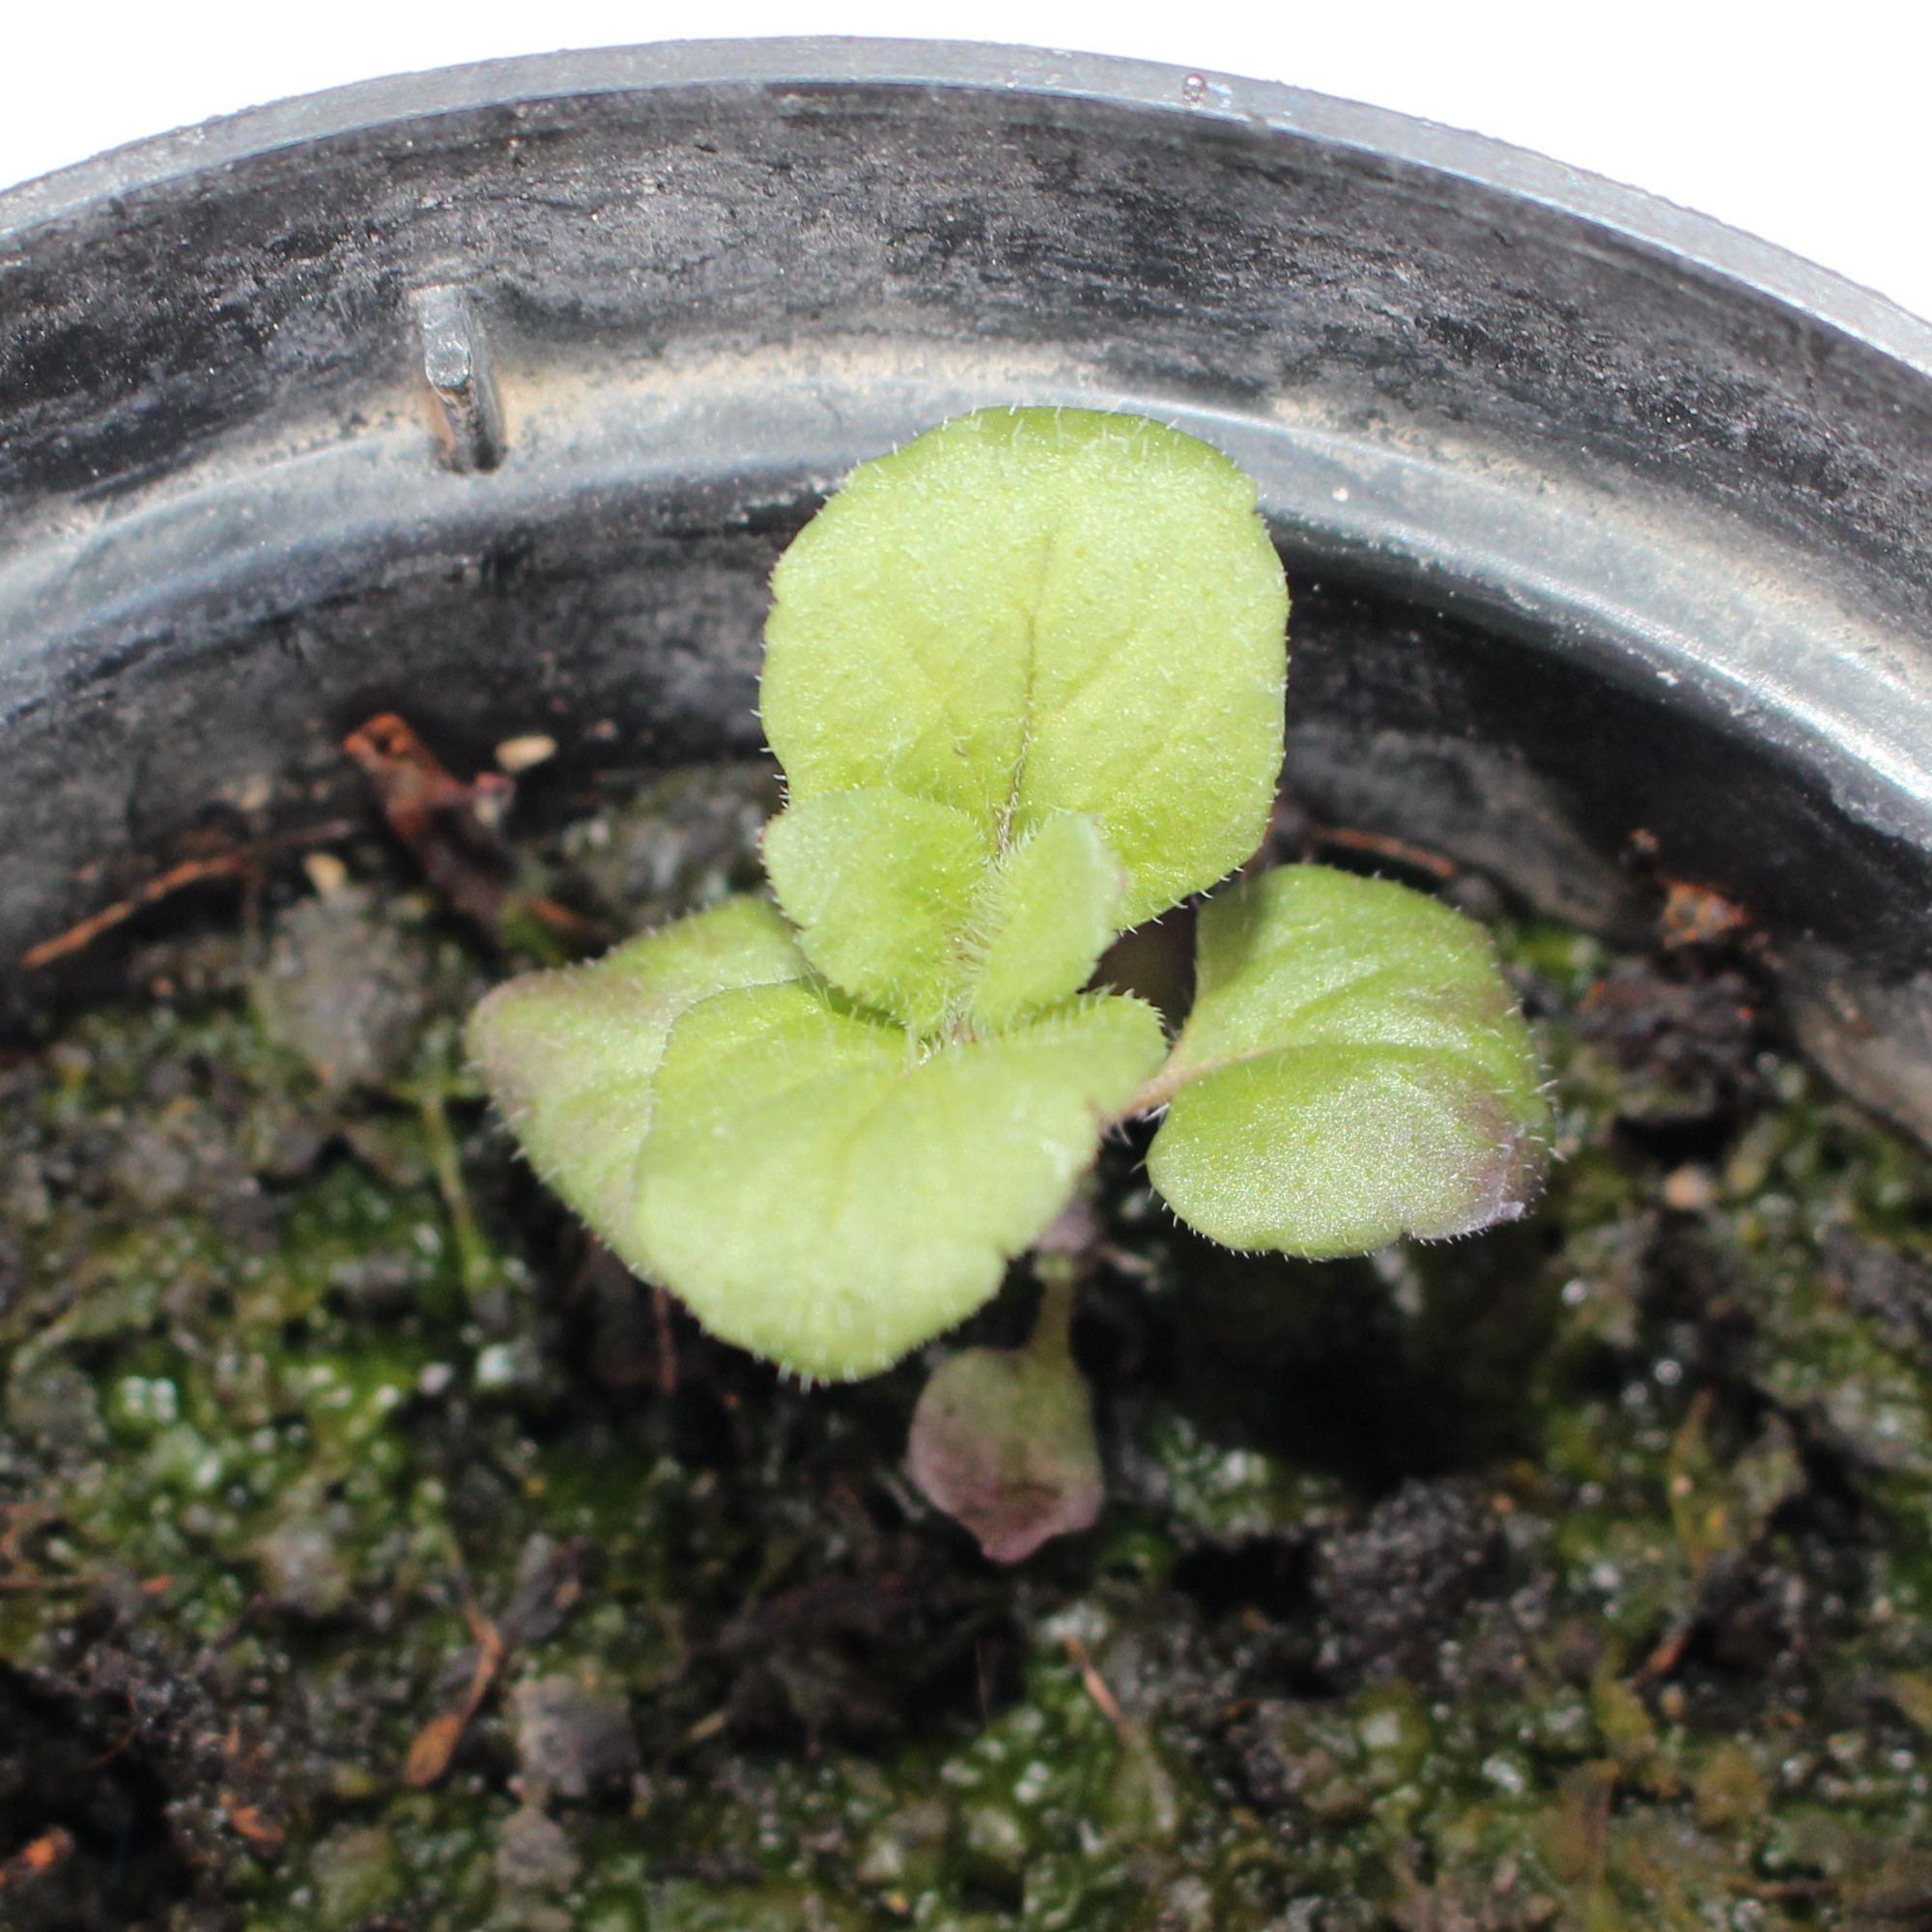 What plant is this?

Veronica persica
